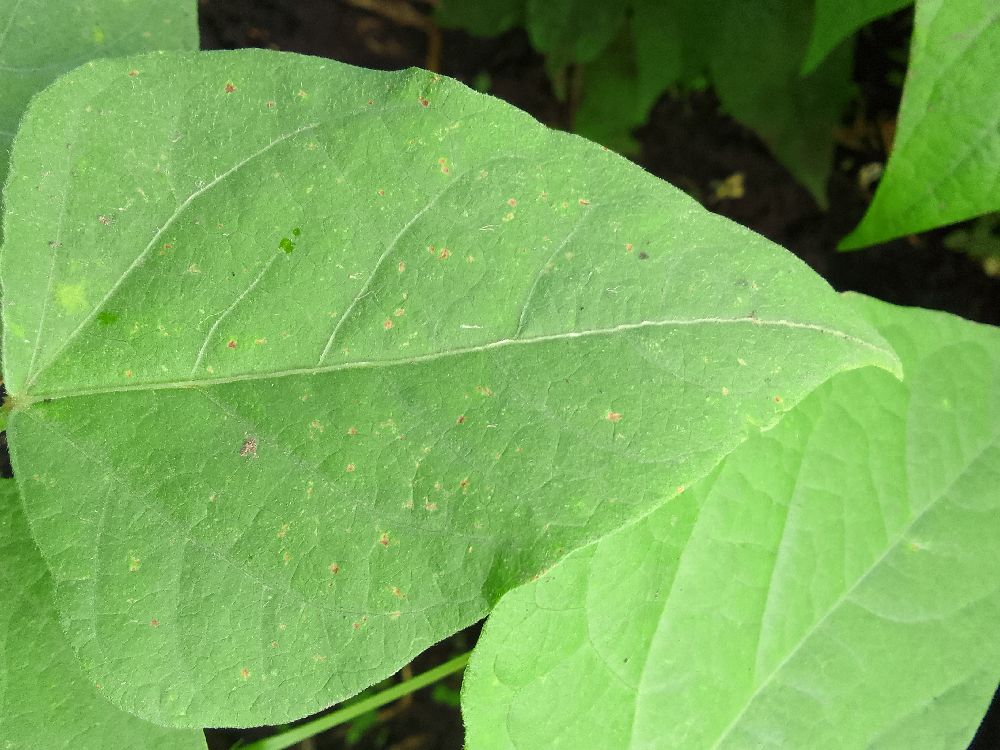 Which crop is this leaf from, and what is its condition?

common bean, healthy
